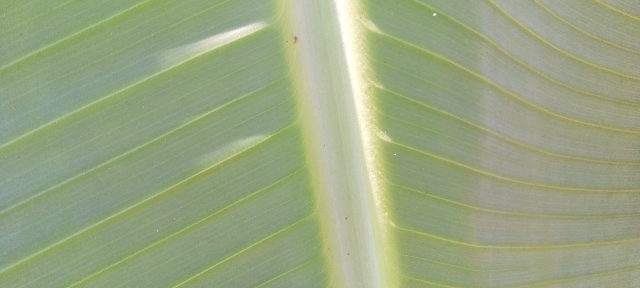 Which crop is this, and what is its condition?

banana, healthy
